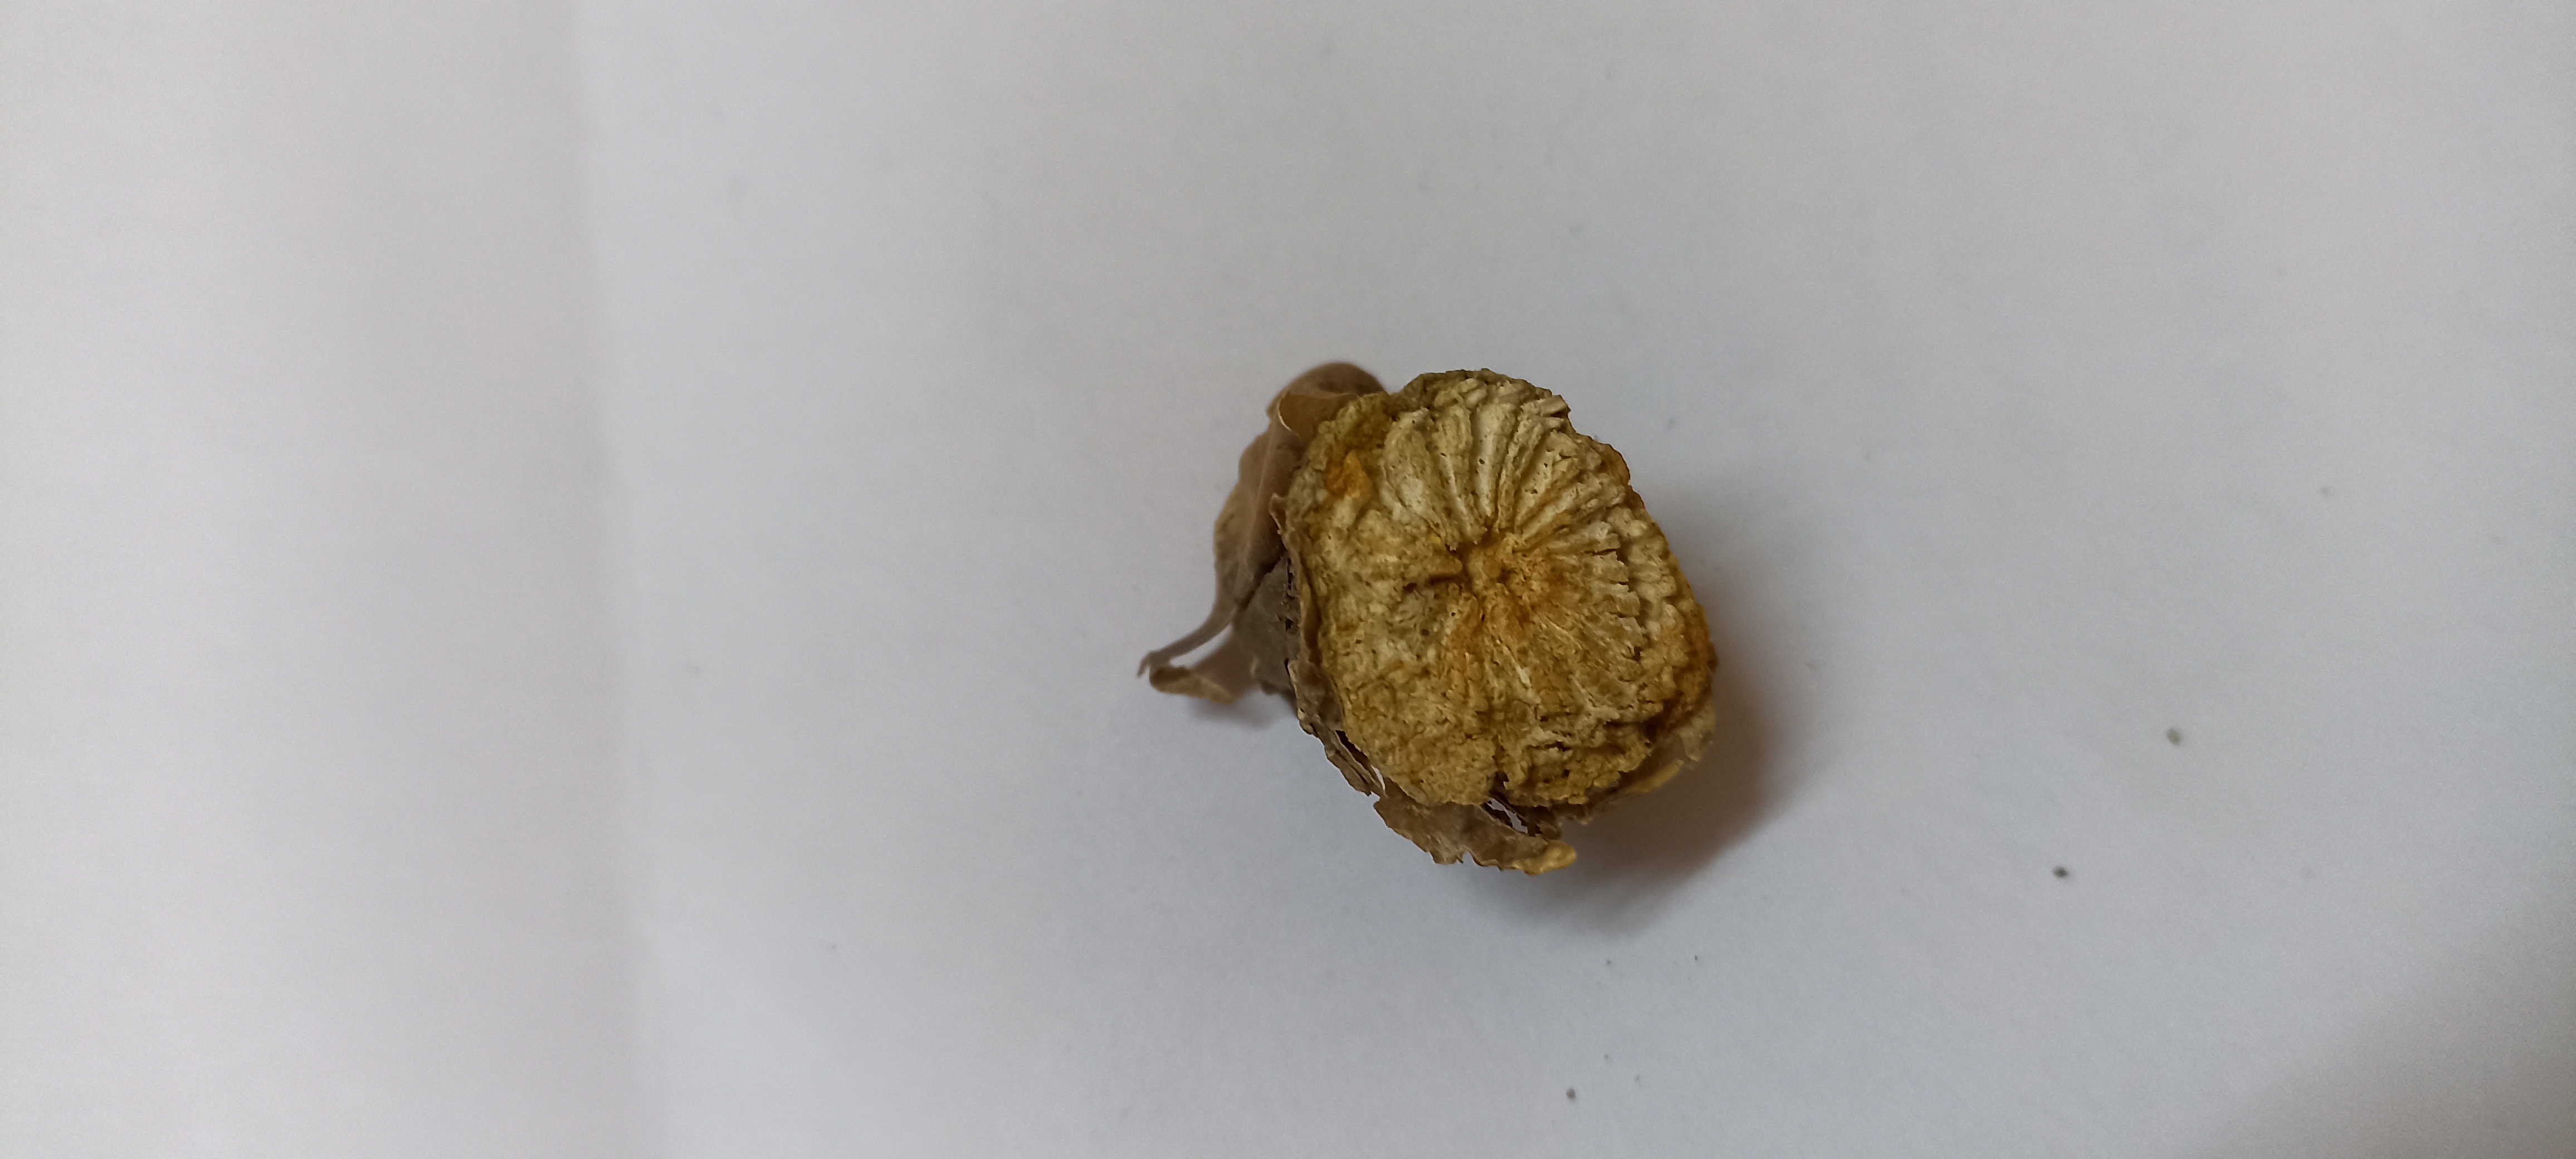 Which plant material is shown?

gulvel
